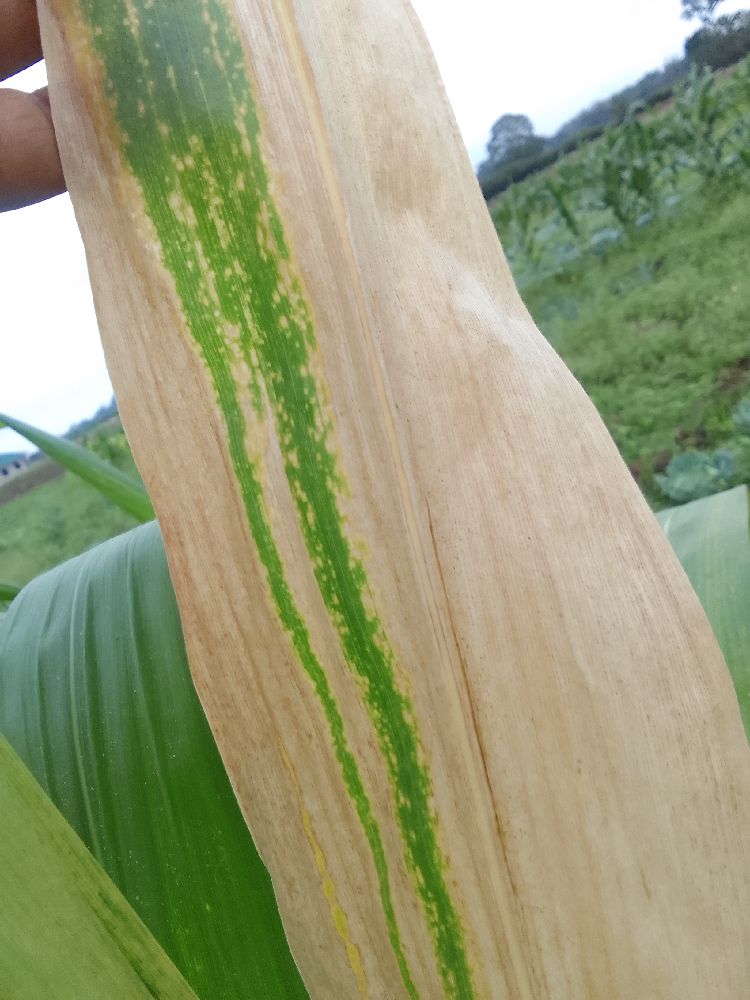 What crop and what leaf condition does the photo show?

maize, maize lethal necrosis
